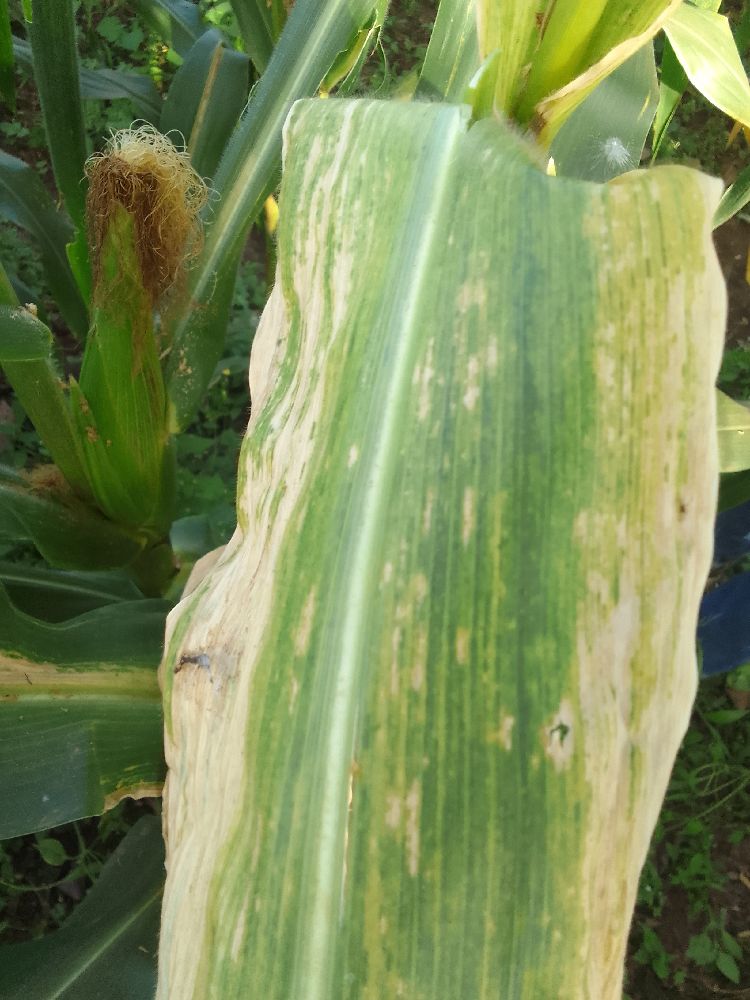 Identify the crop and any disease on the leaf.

maize, maize lethal necrosis
